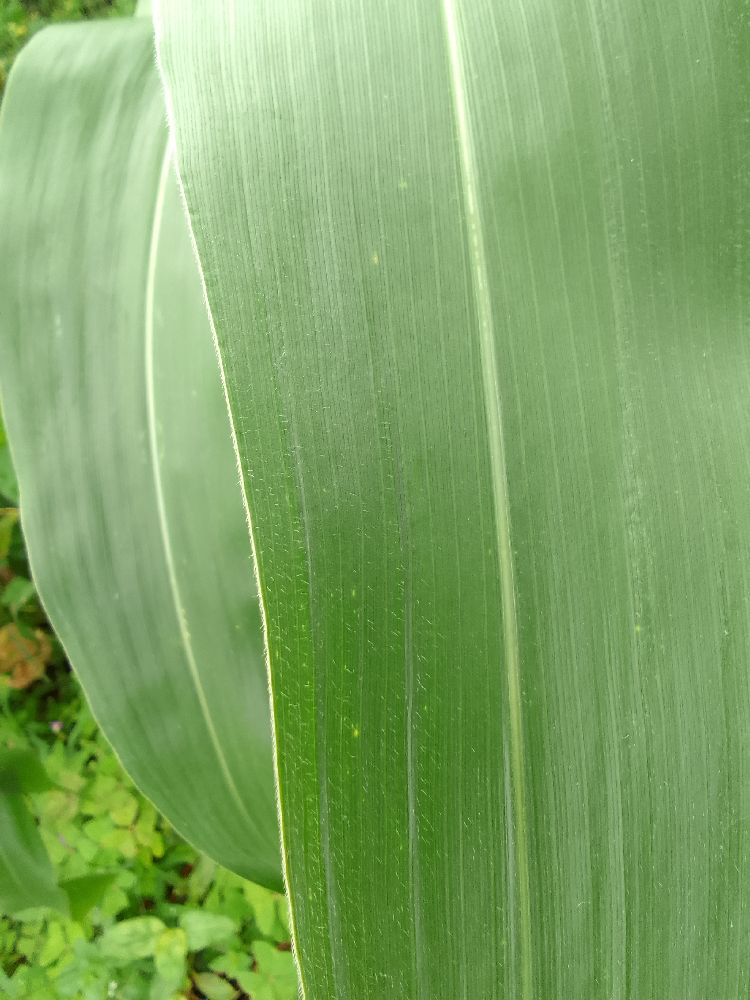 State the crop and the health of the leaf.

maize, healthy
